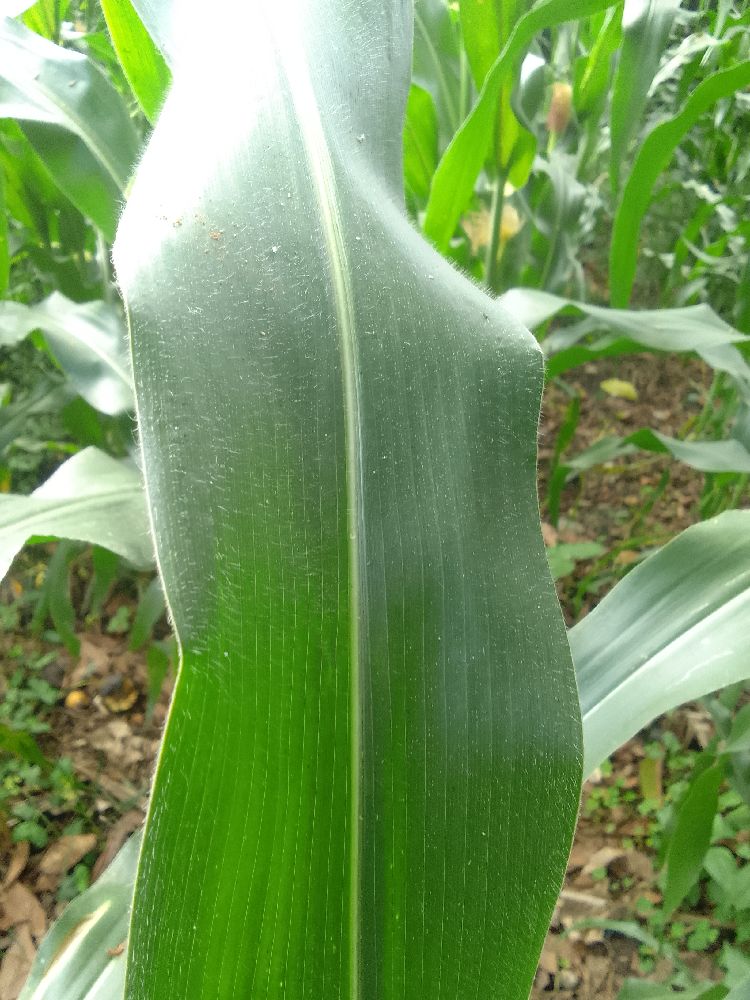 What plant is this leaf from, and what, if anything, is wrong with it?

maize, healthy
